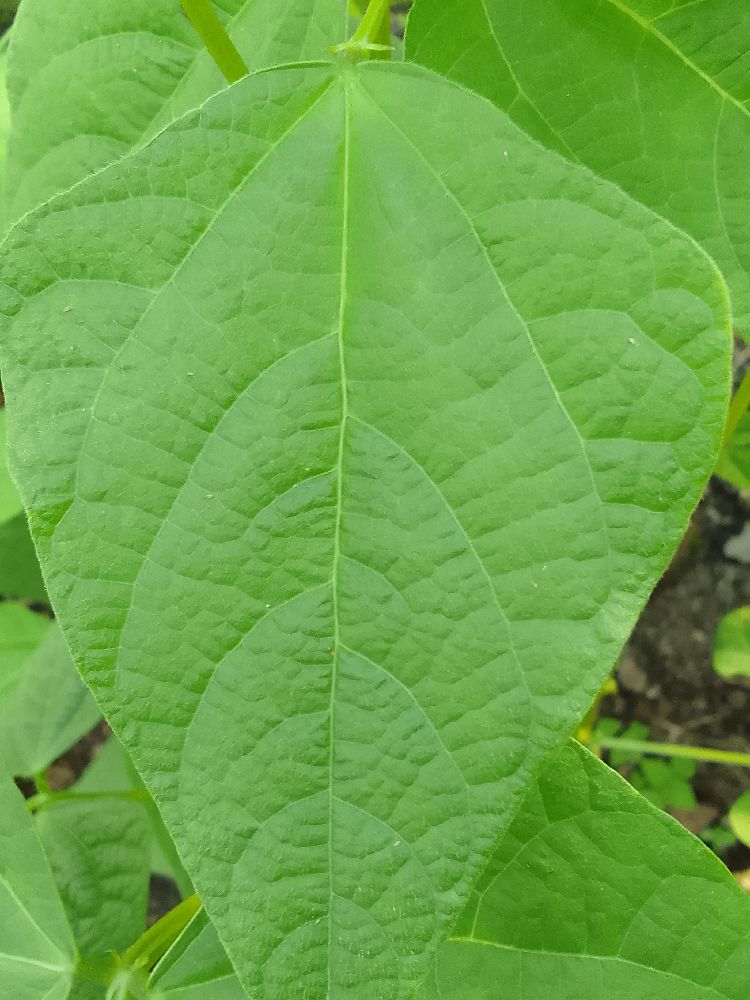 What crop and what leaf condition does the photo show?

common bean, healthy
